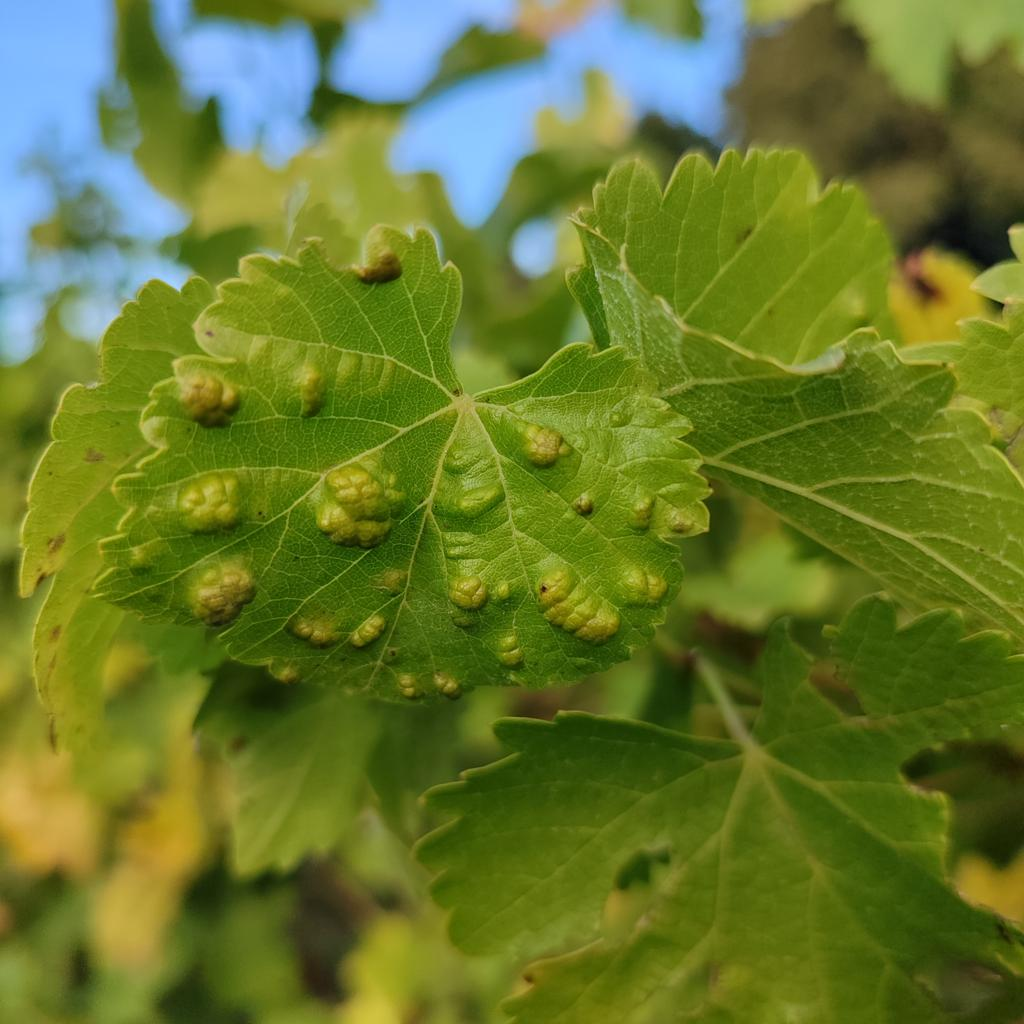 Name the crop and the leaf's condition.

grapevine, erineum mite
